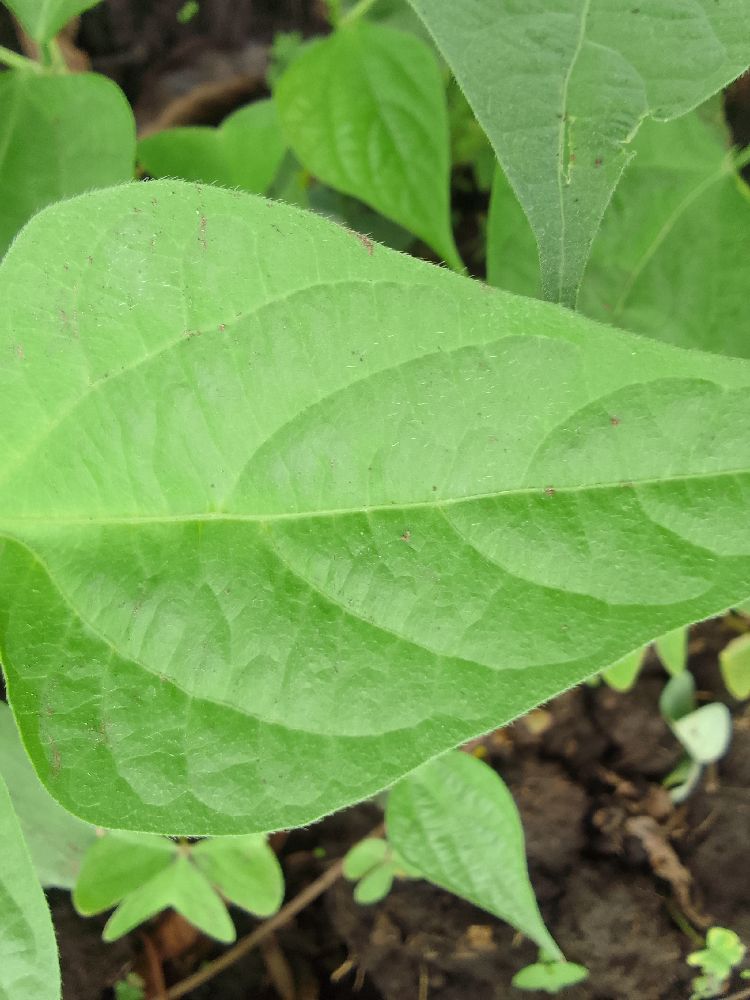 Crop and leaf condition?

common bean, healthy
